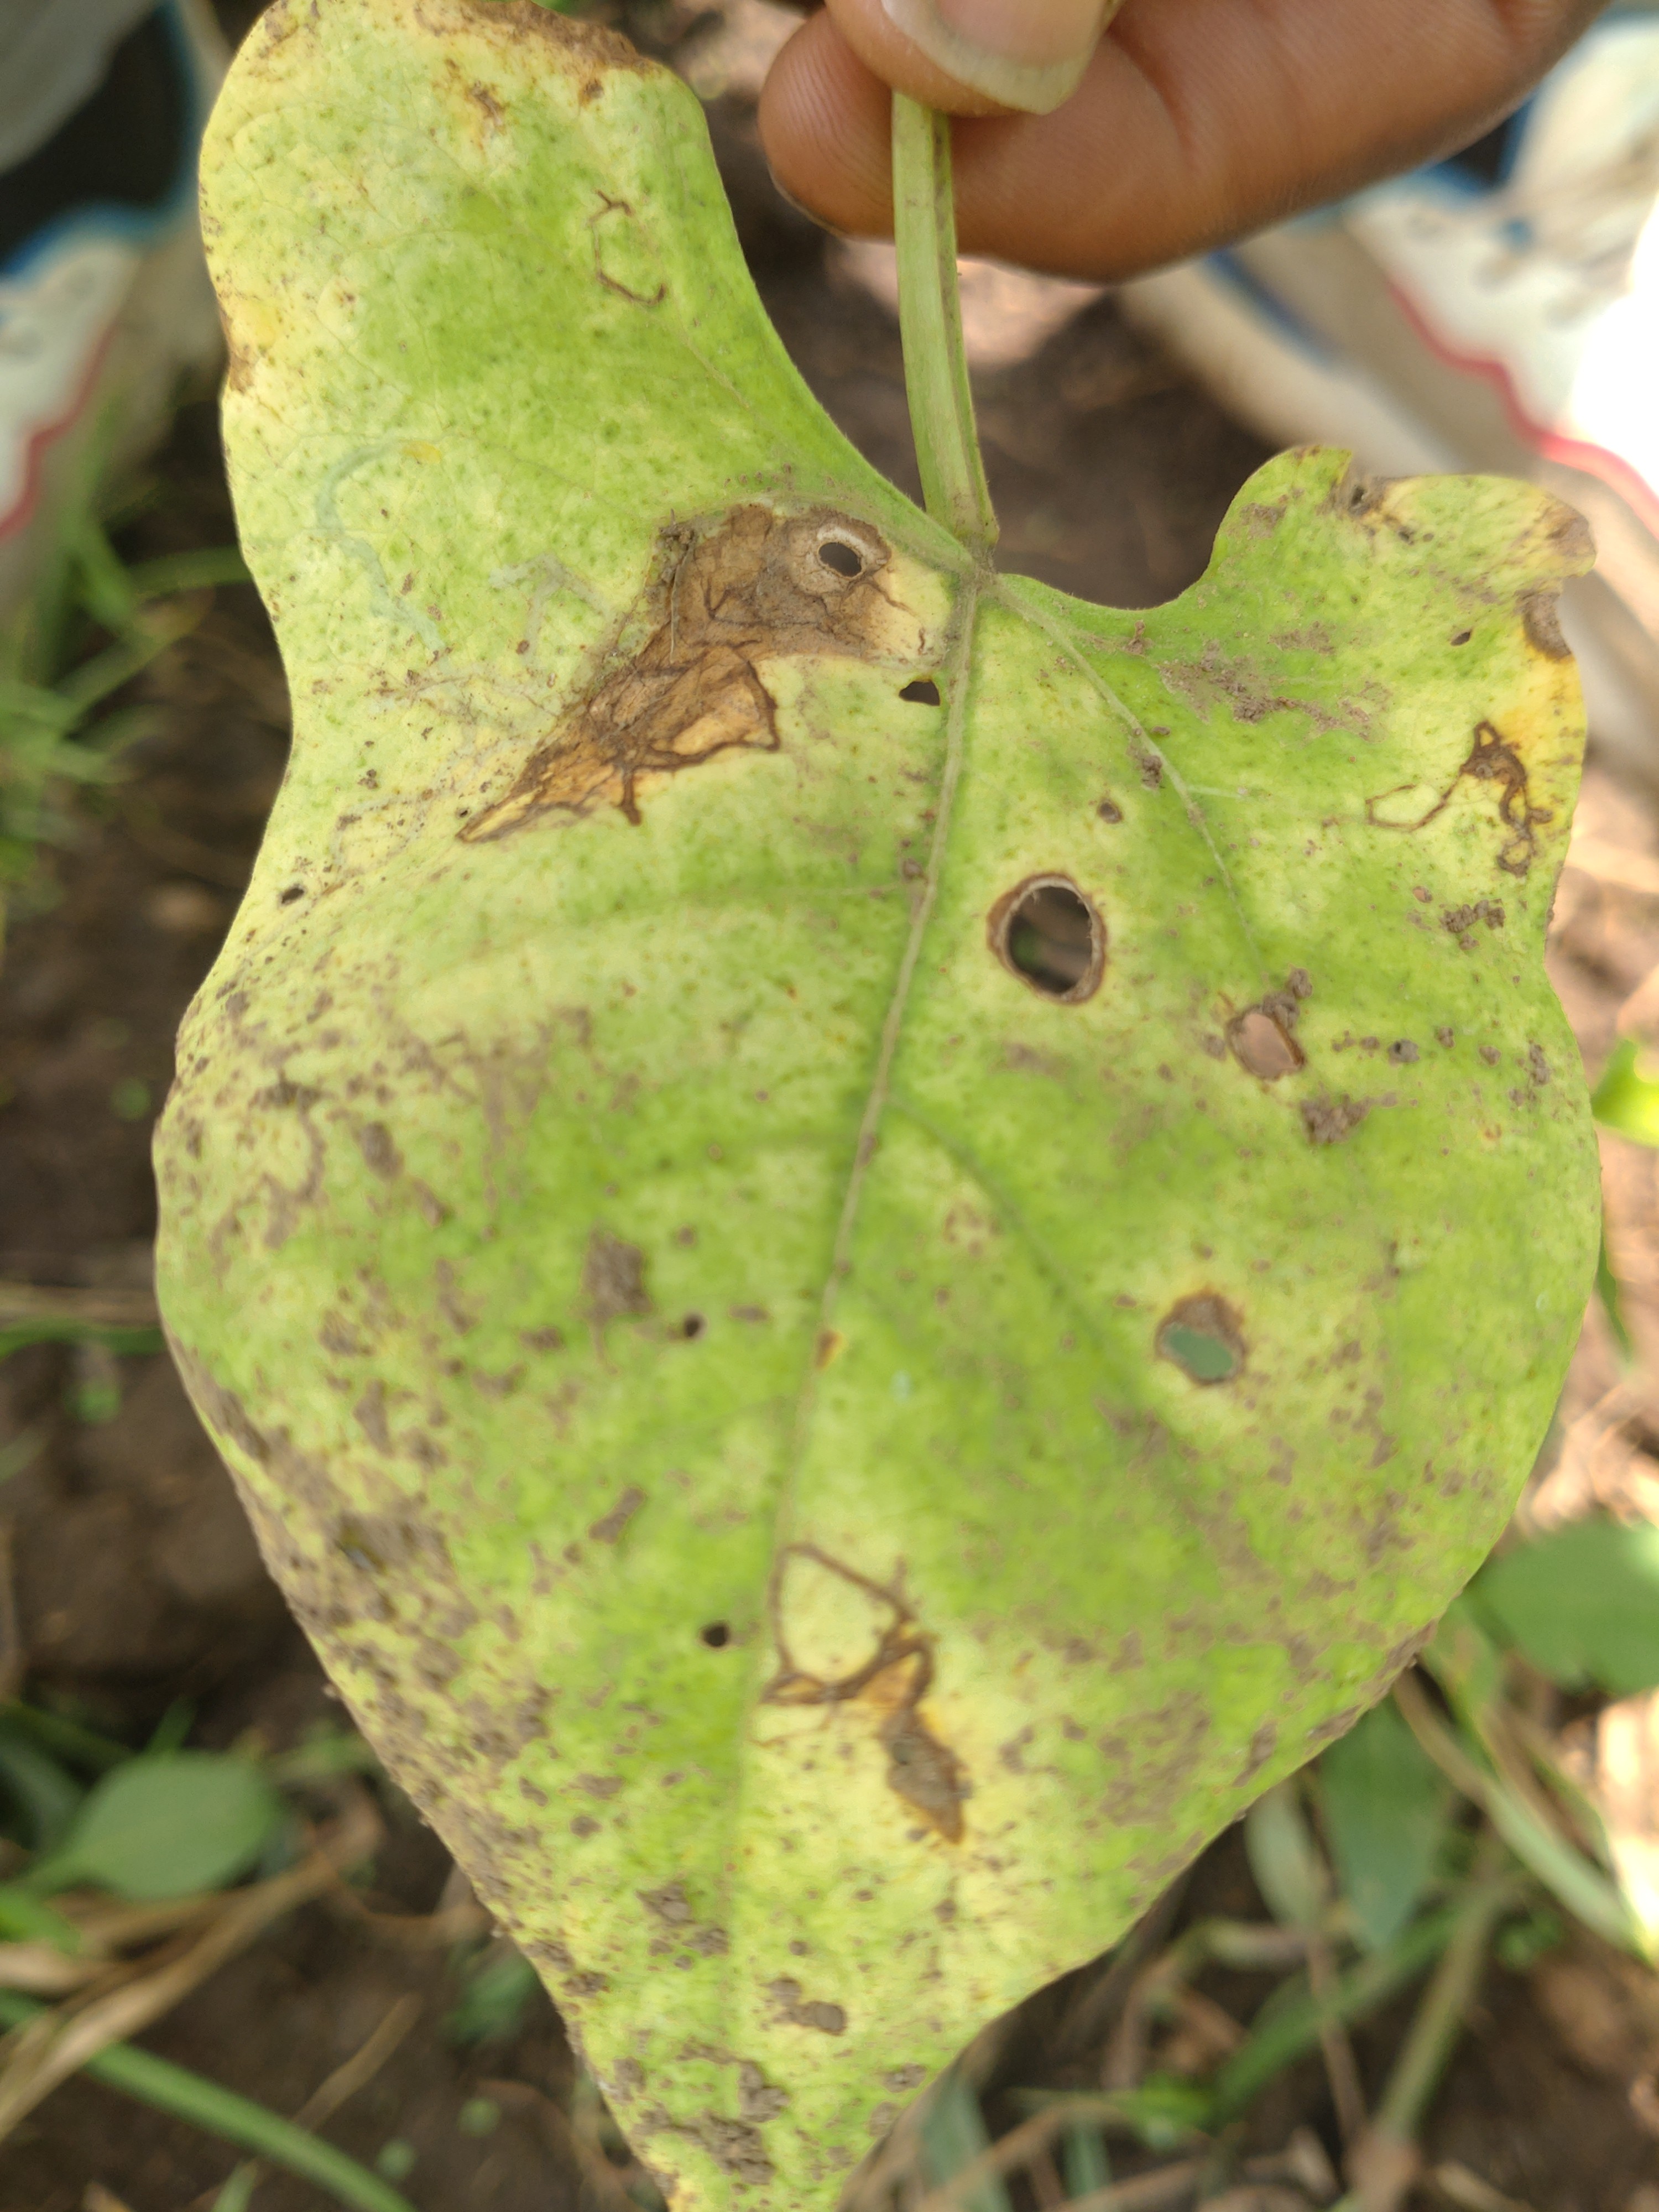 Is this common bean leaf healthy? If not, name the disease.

anthracnose
